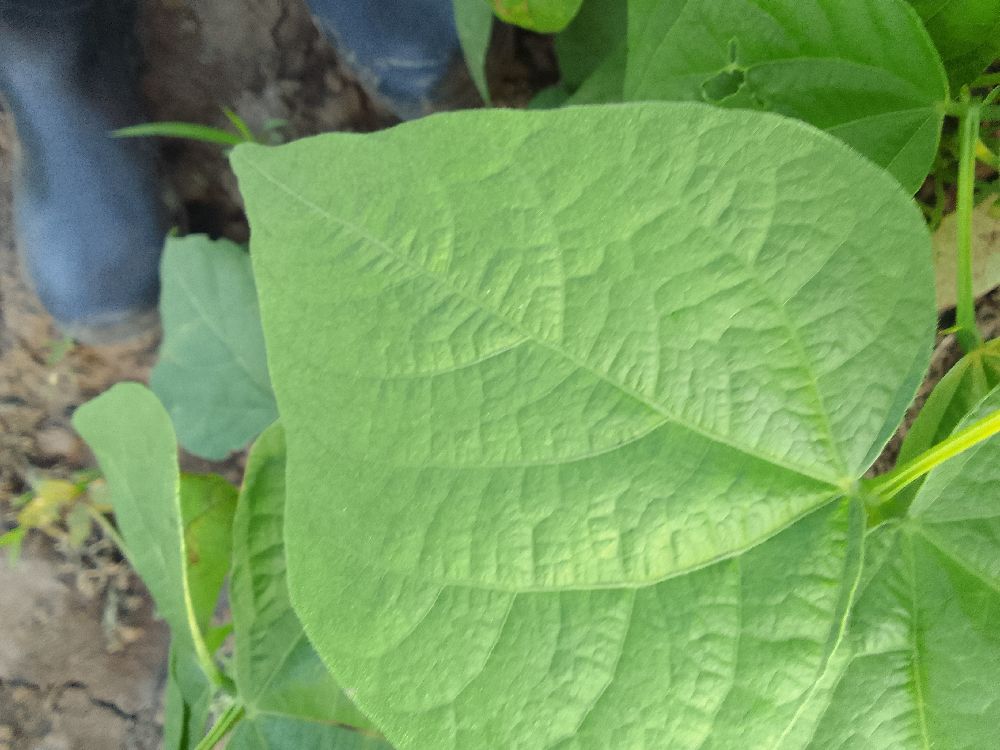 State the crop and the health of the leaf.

common bean, healthy
